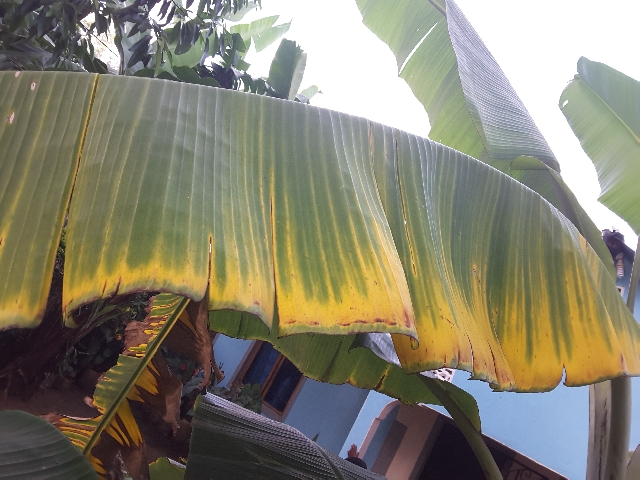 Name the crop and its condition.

banana, fusarium wilt race 1
